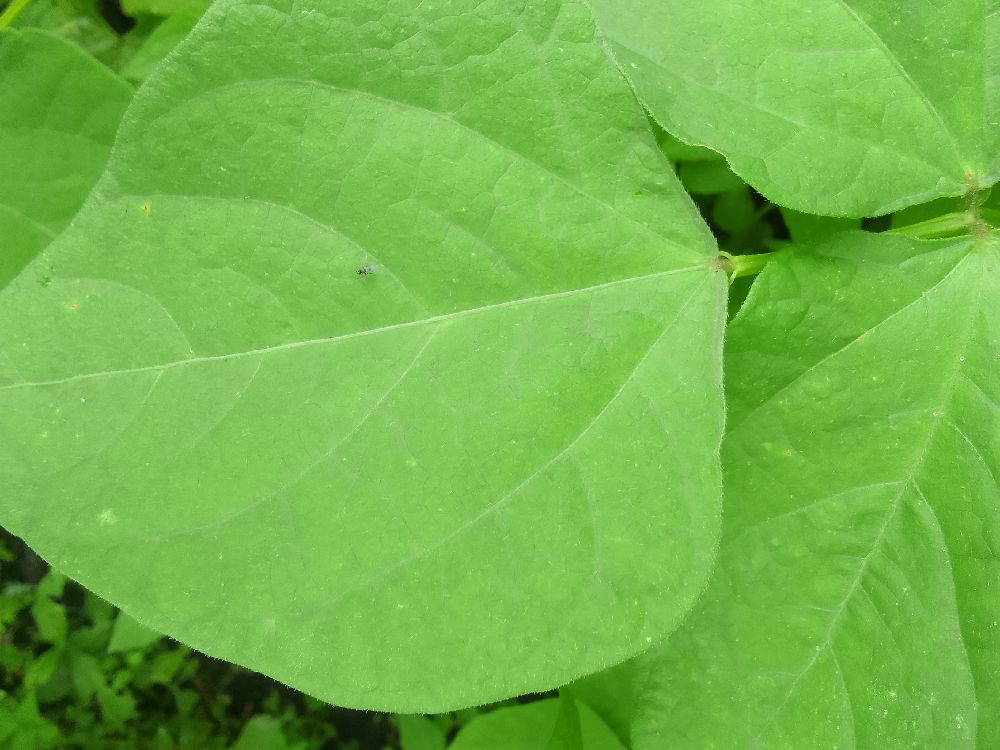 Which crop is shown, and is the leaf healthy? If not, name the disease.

common bean, healthy
